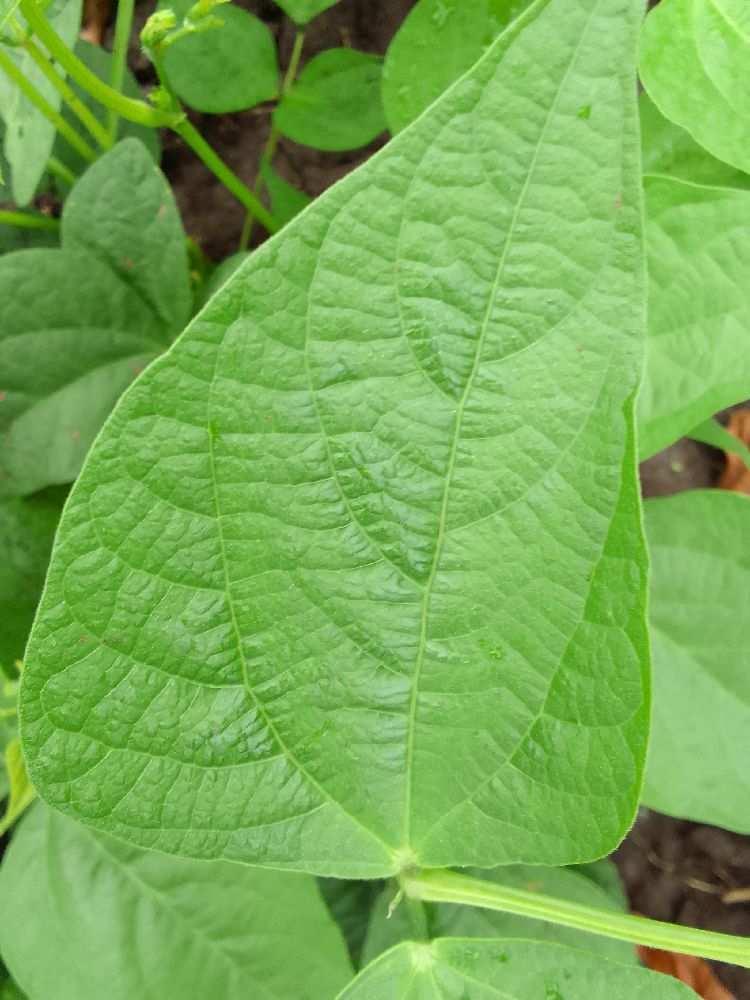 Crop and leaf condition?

common bean, healthy
